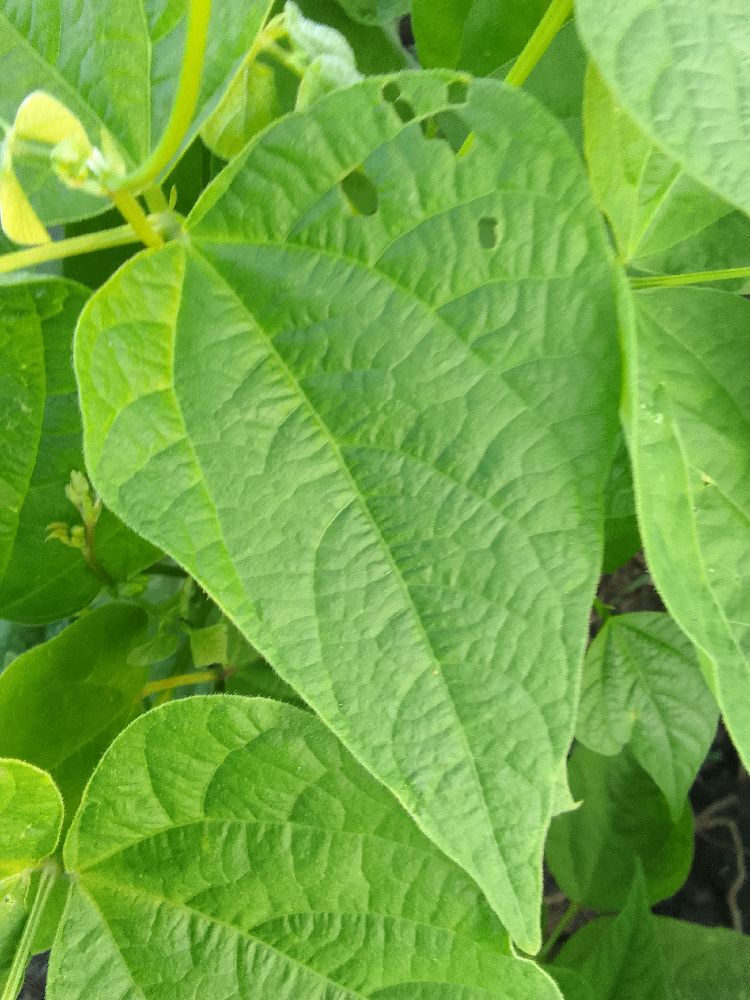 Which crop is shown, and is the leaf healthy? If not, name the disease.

common bean, healthy
